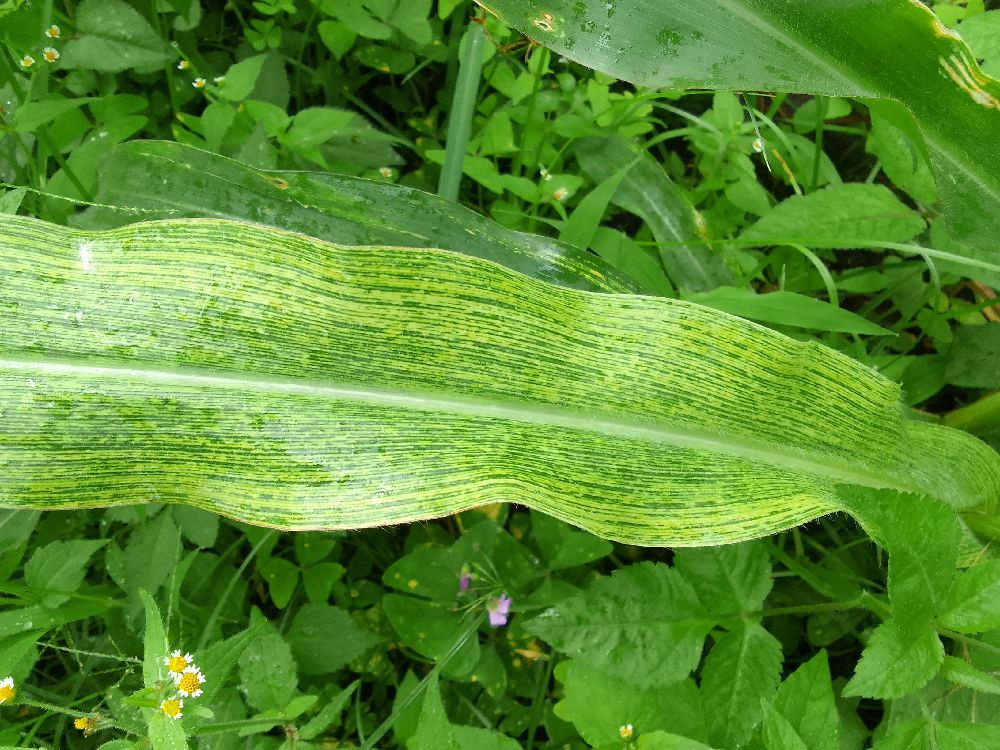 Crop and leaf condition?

maize, maize streak virus
